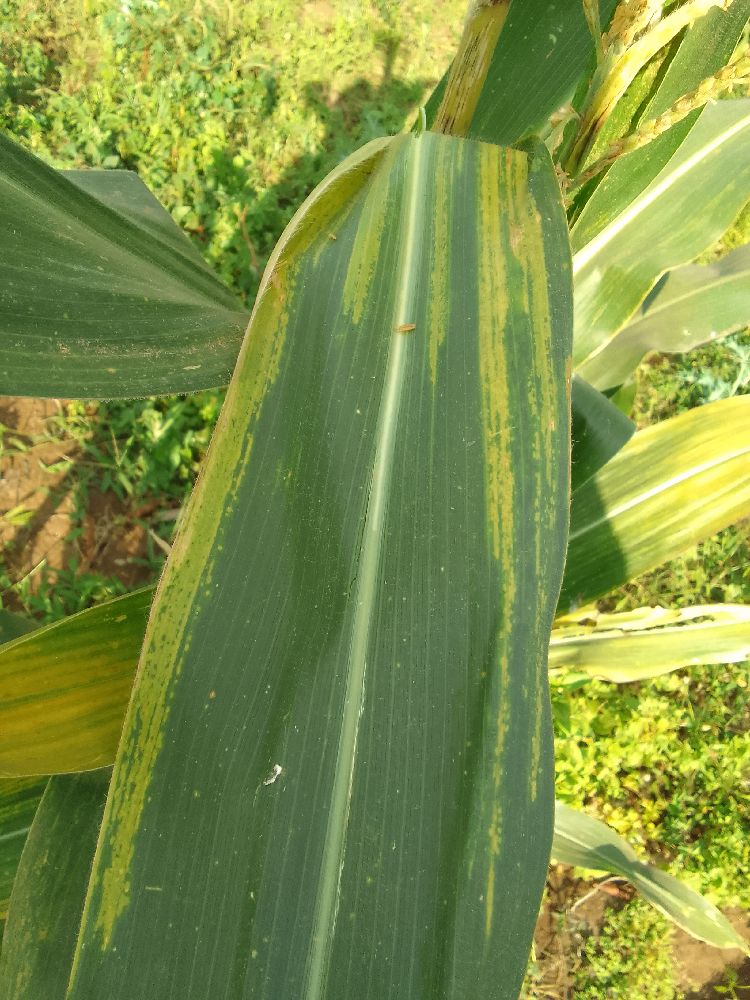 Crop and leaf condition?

maize, maize lethal necrosis
